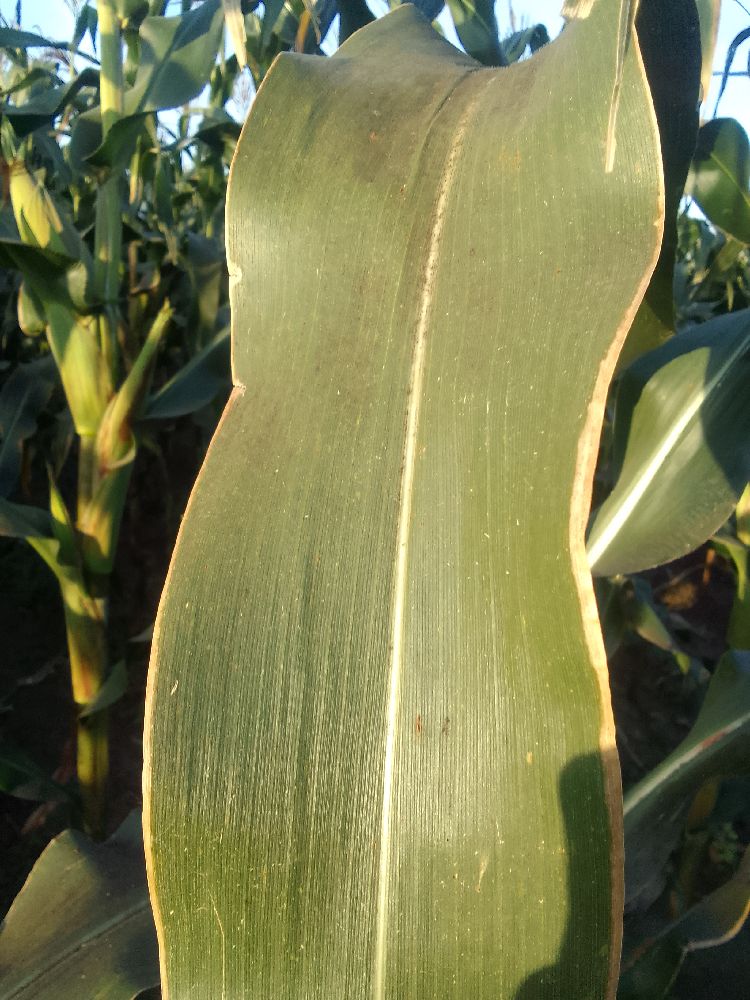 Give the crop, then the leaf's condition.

maize, healthy
